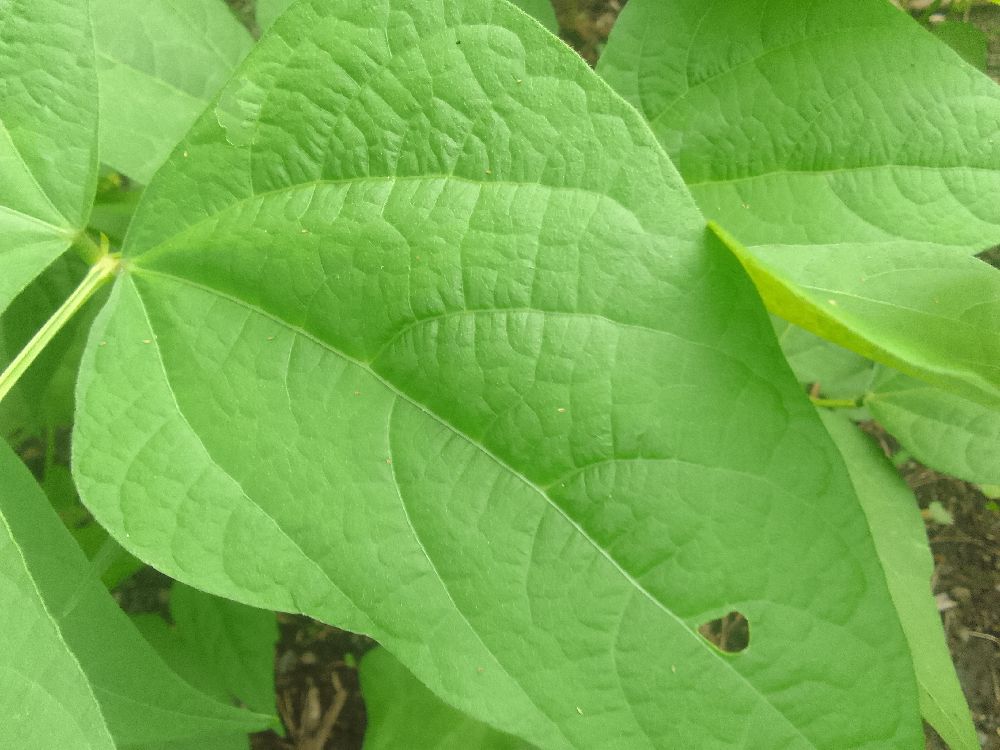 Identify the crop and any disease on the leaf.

common bean, healthy
